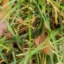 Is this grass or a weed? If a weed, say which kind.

grass
